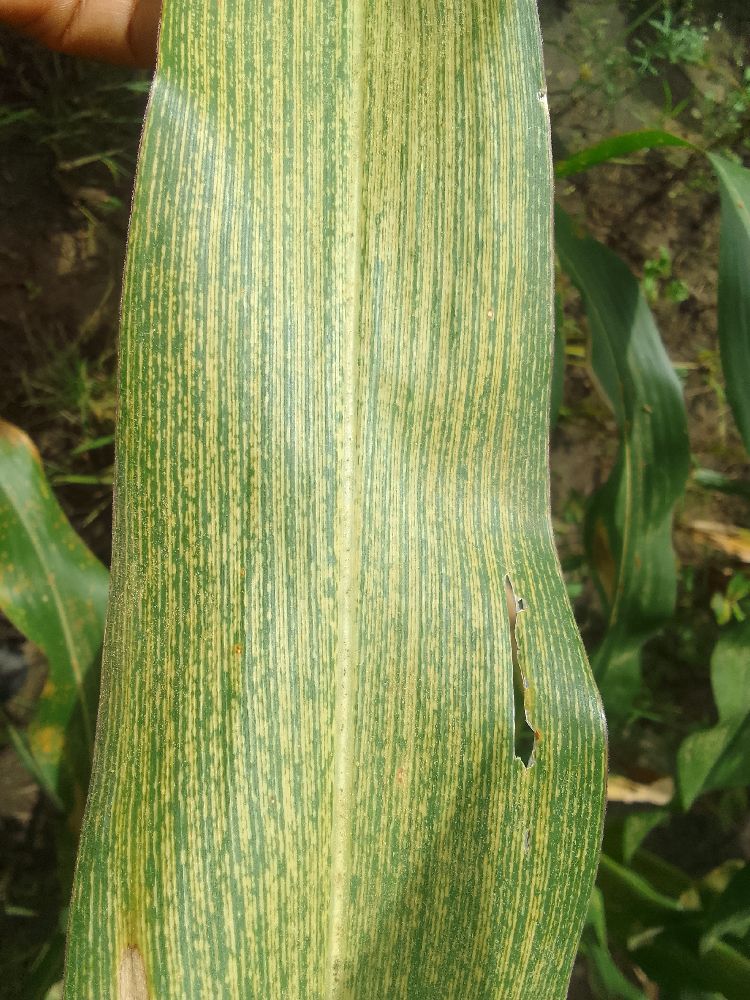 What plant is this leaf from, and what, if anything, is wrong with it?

maize, maize streak virus
